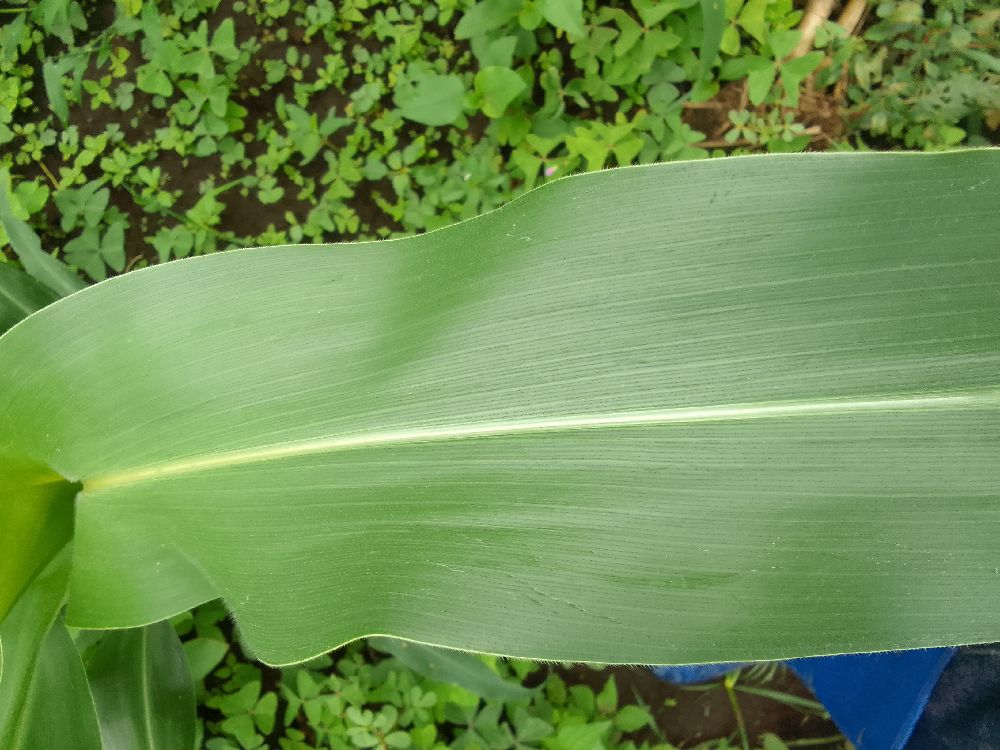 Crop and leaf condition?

maize, healthy
